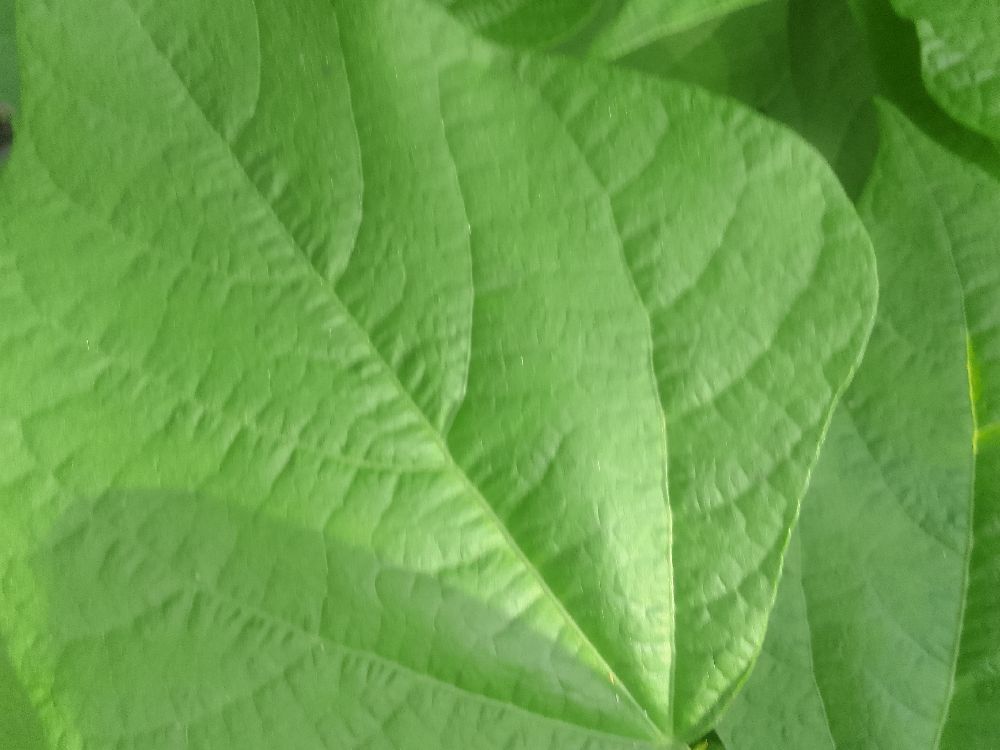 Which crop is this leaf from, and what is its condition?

common bean, healthy
